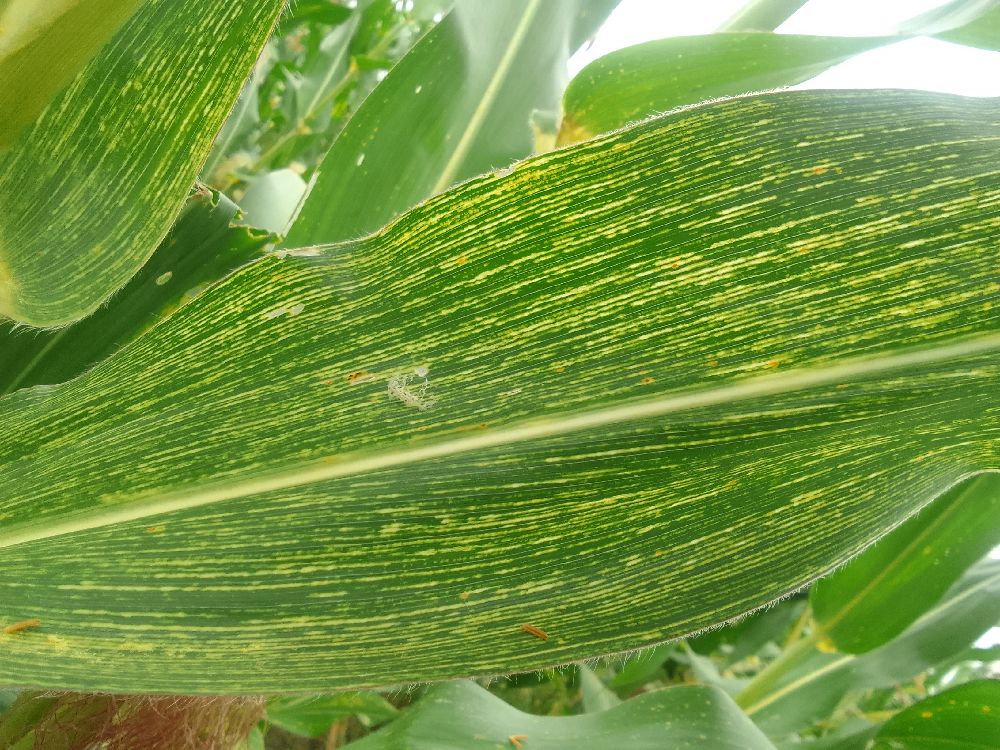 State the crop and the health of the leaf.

maize, maize streak virus
